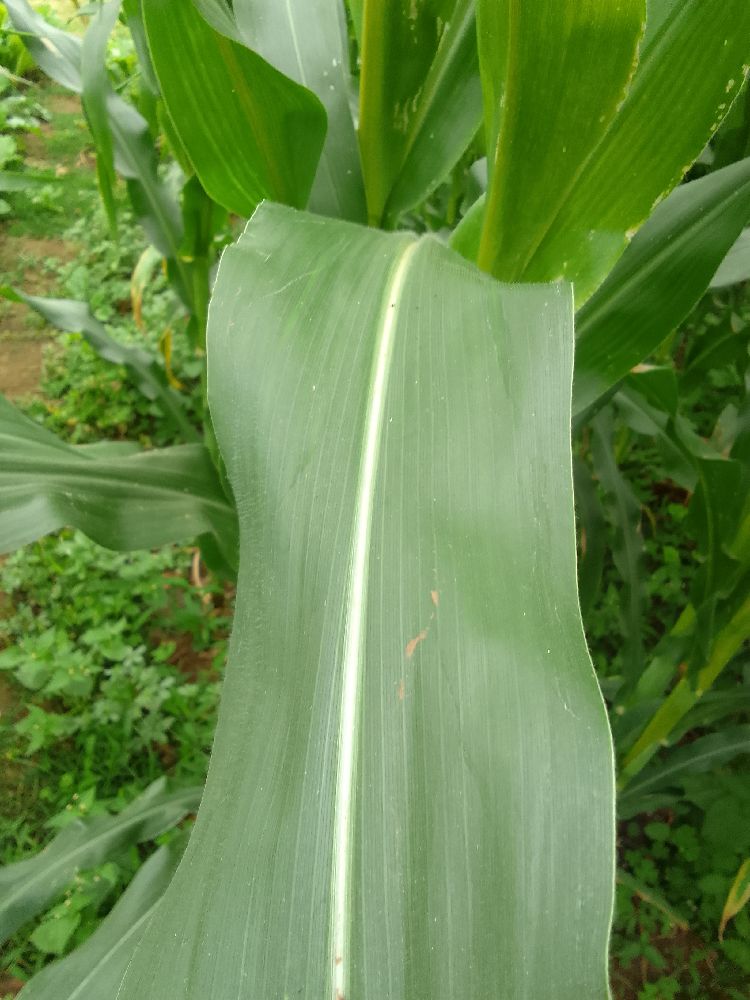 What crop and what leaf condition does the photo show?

maize, healthy
